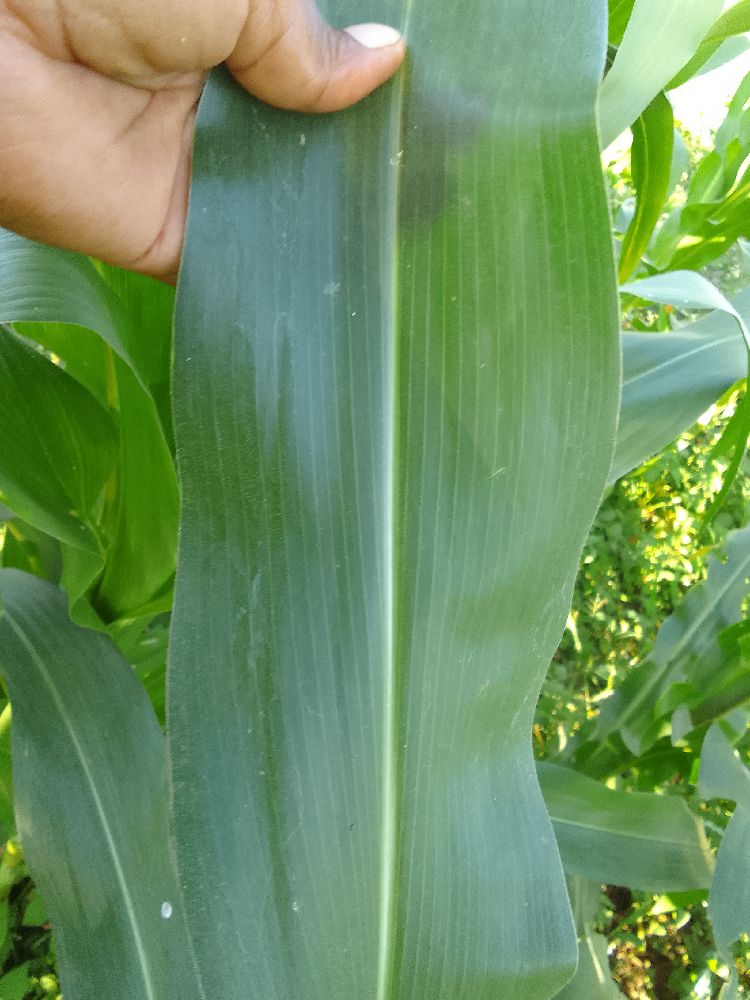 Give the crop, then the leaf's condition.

maize, healthy
